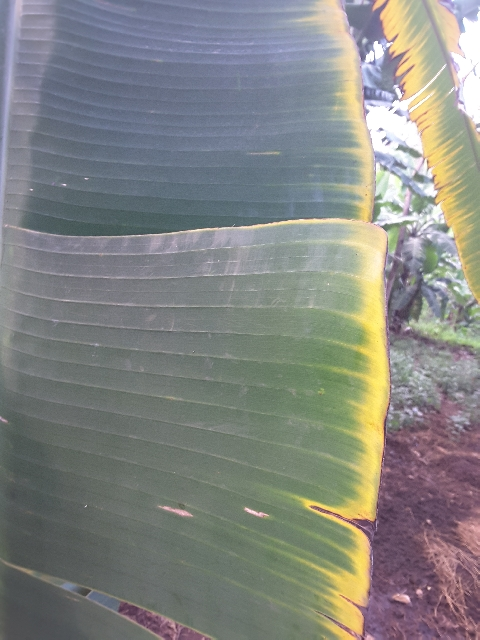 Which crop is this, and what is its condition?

banana, fusarium wilt race 1
